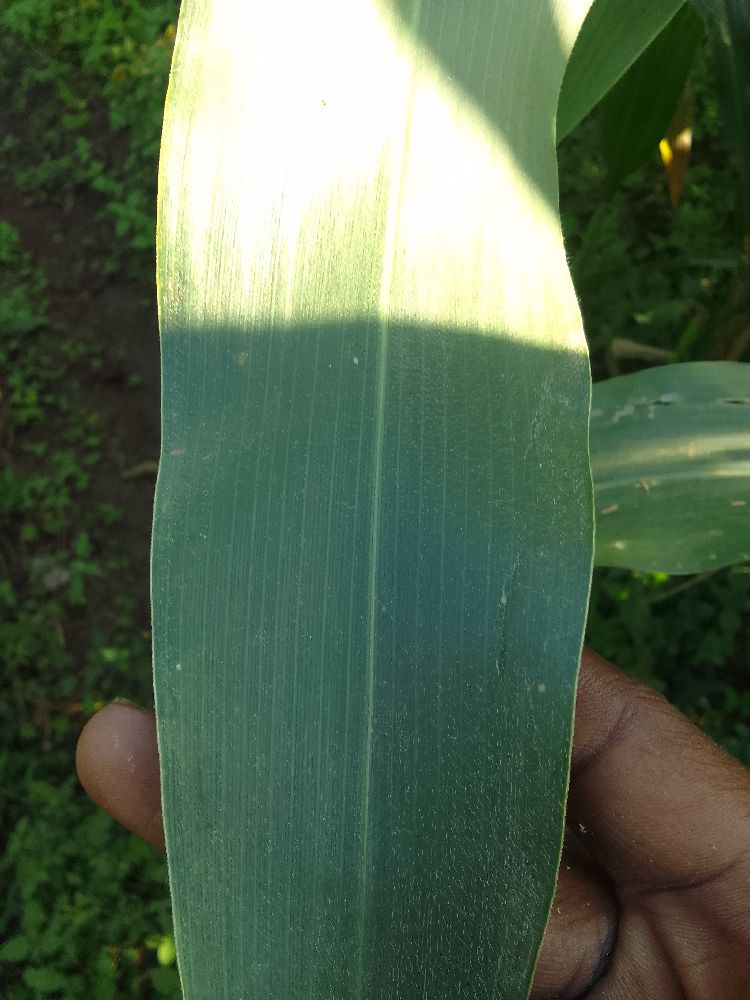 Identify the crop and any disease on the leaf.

maize, healthy
